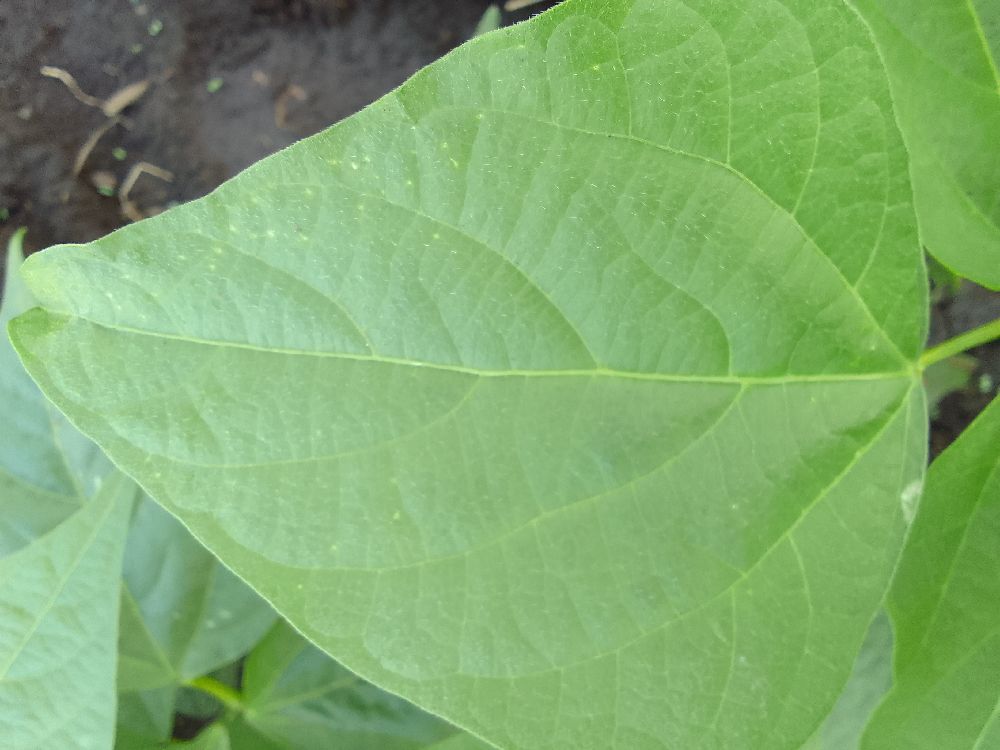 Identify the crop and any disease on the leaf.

common bean, healthy
